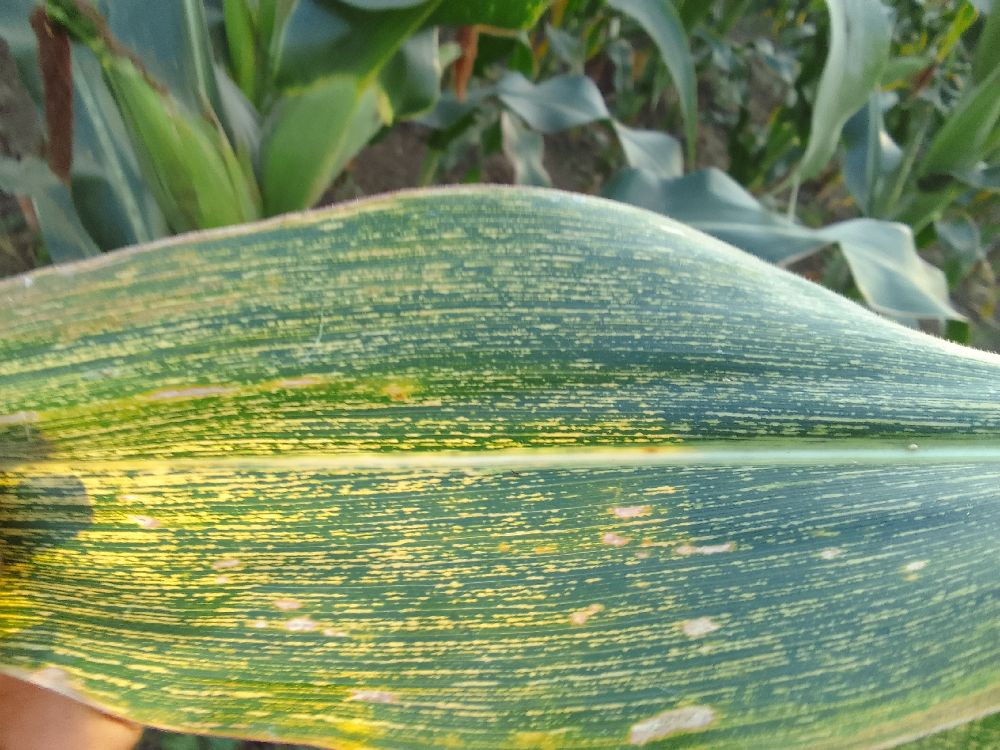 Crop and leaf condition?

maize, maize streak virus
